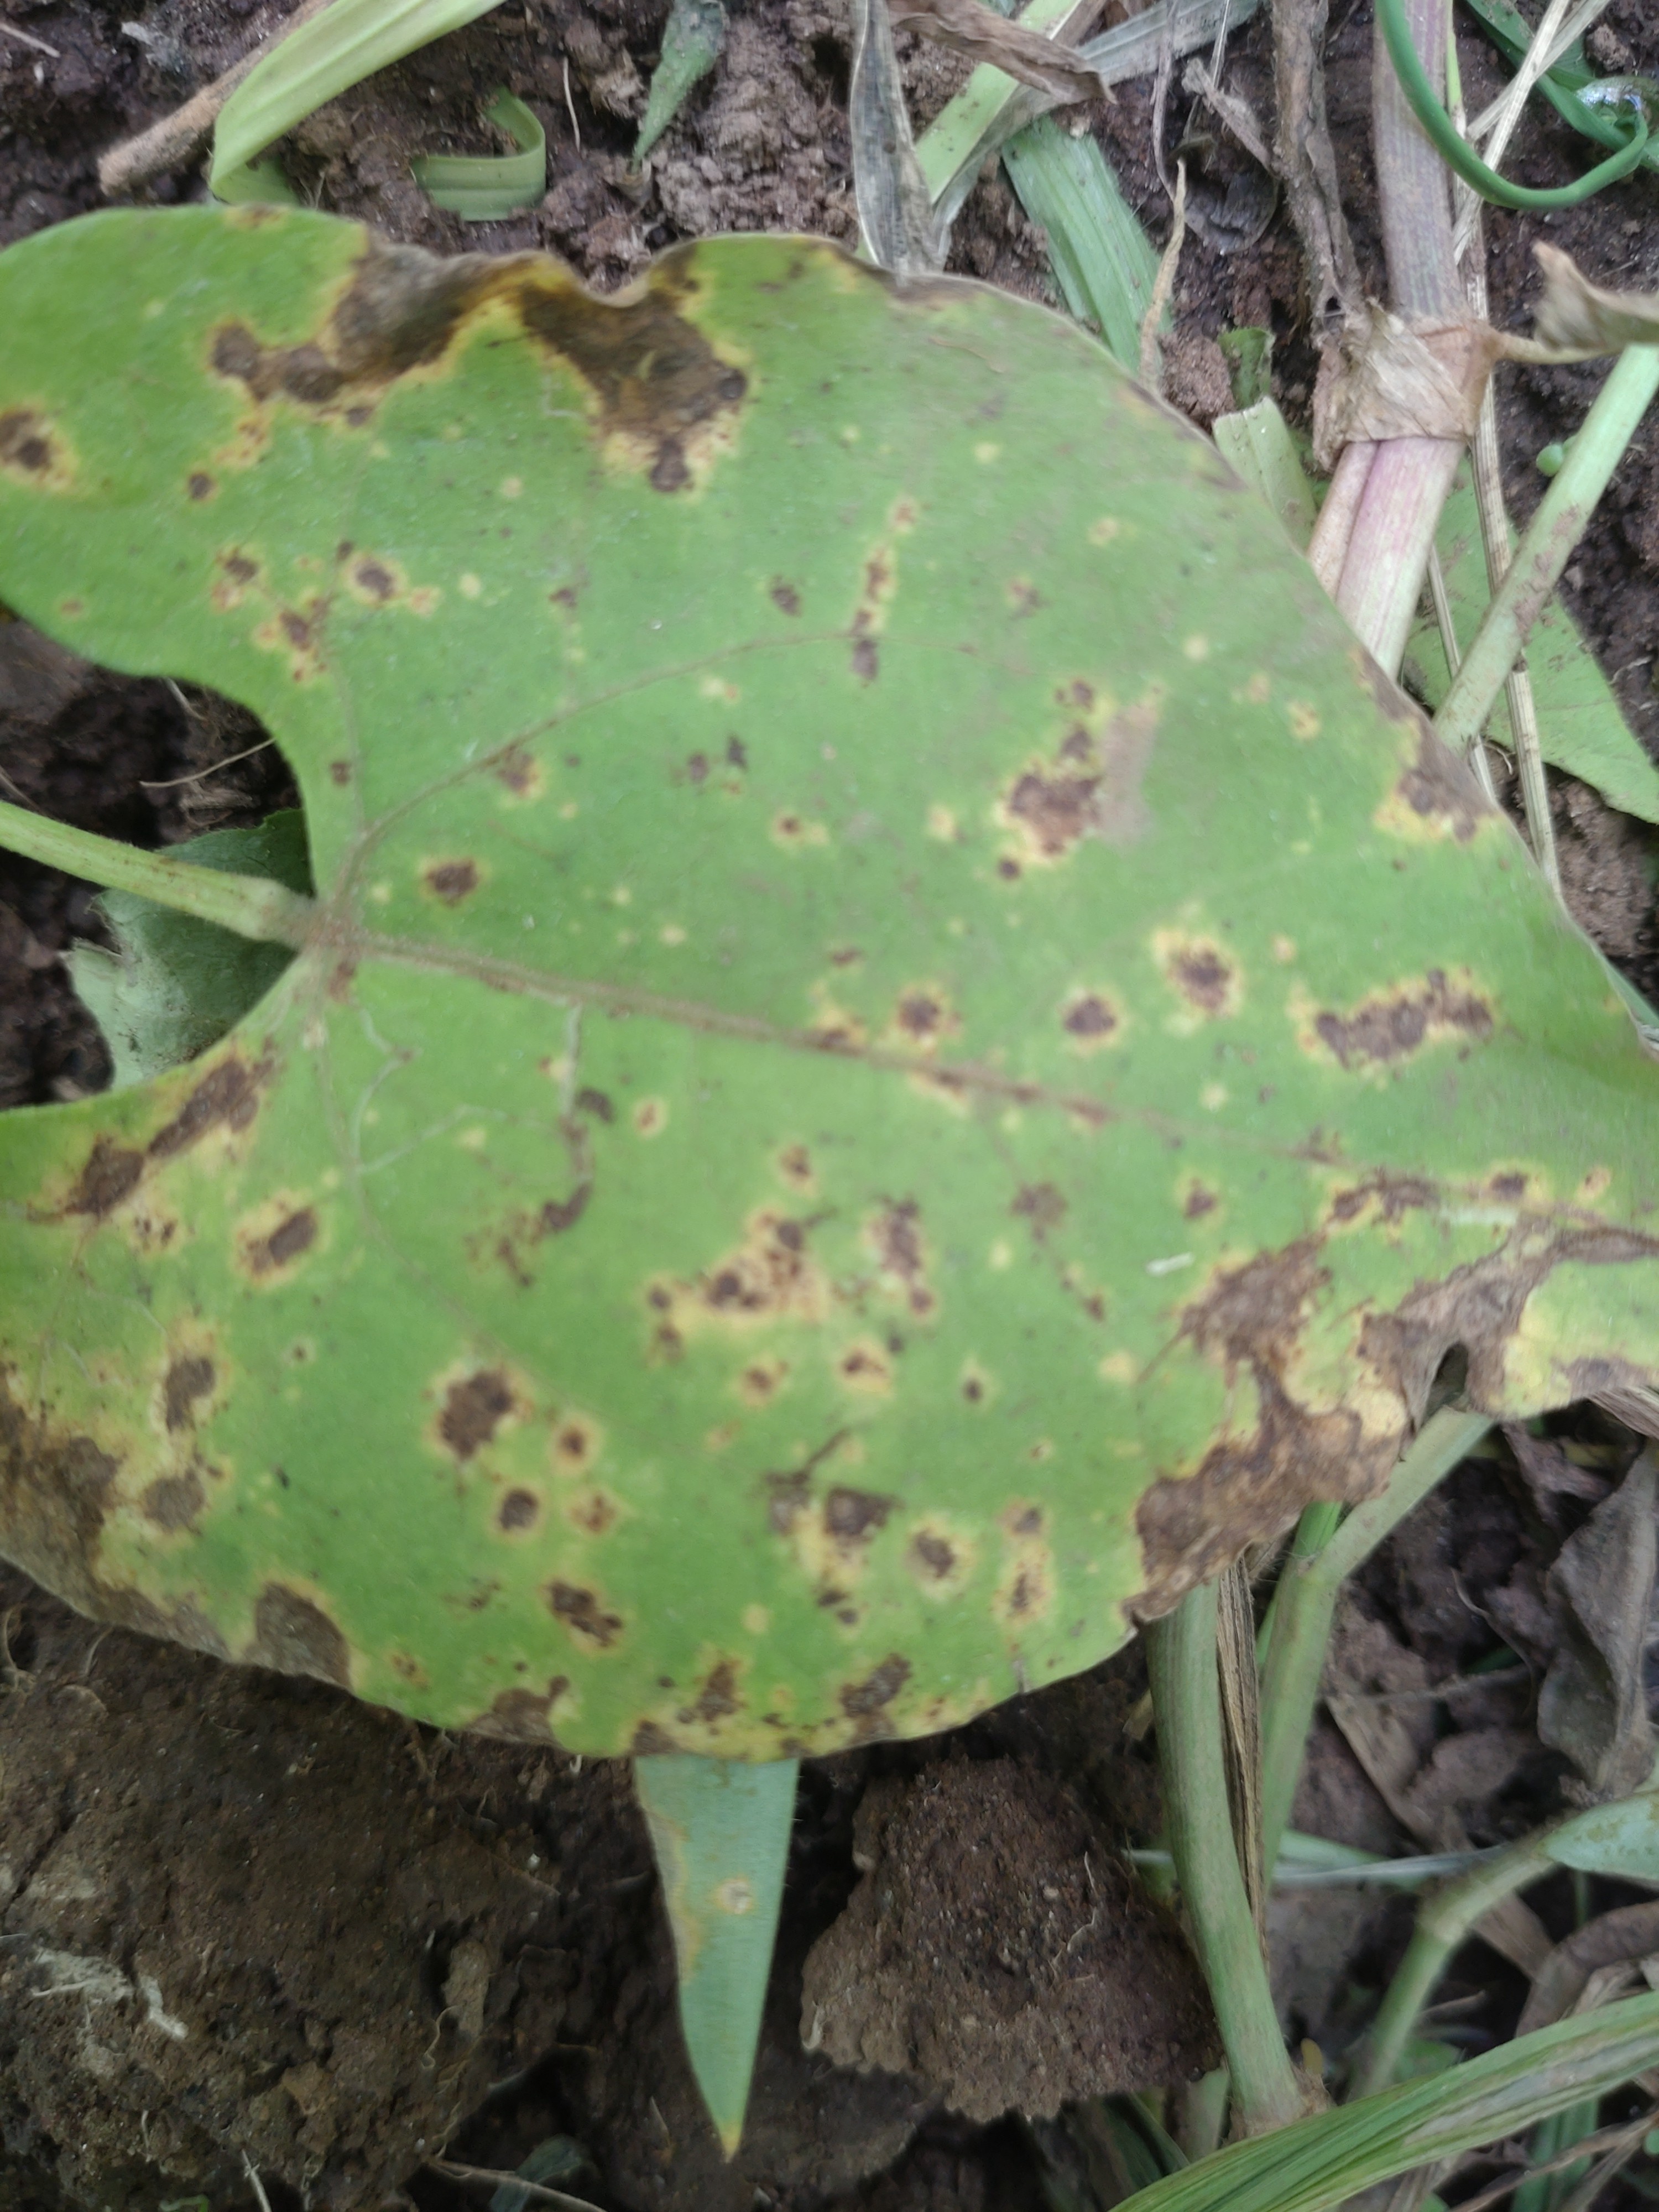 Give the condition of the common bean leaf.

rust
